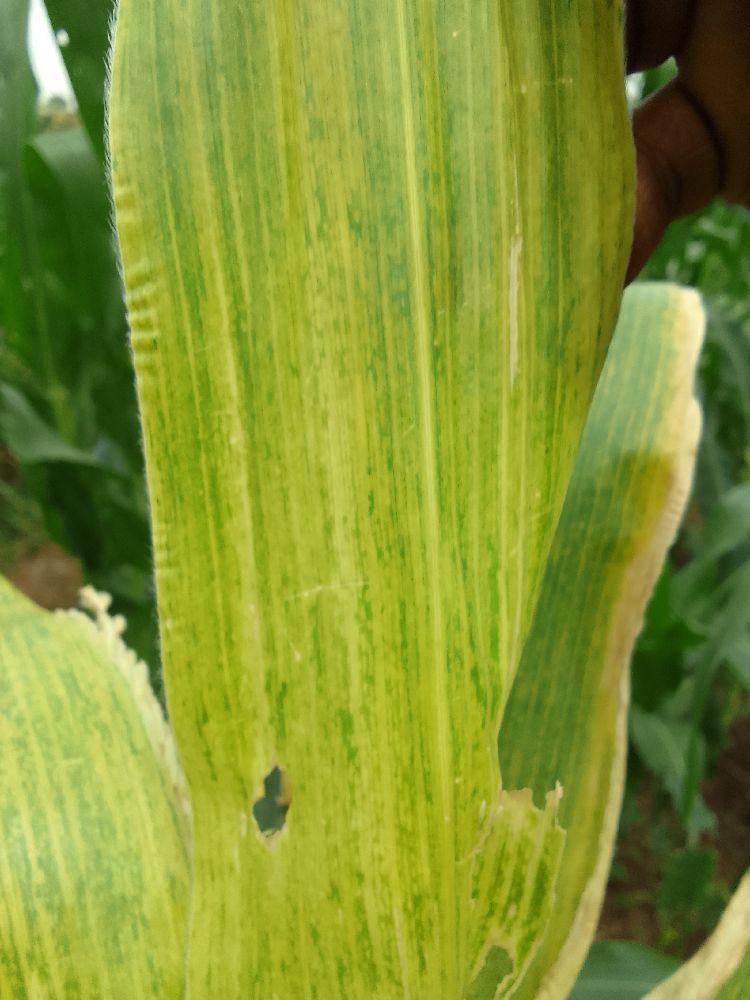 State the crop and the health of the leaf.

maize, maize lethal necrosis
